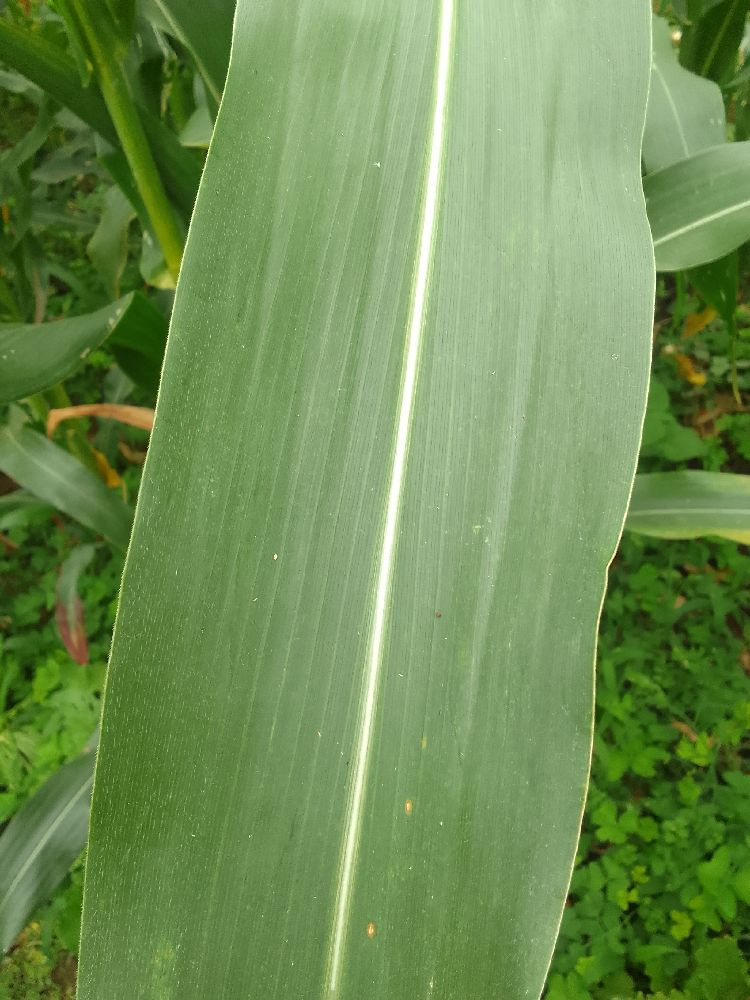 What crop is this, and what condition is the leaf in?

maize, healthy
